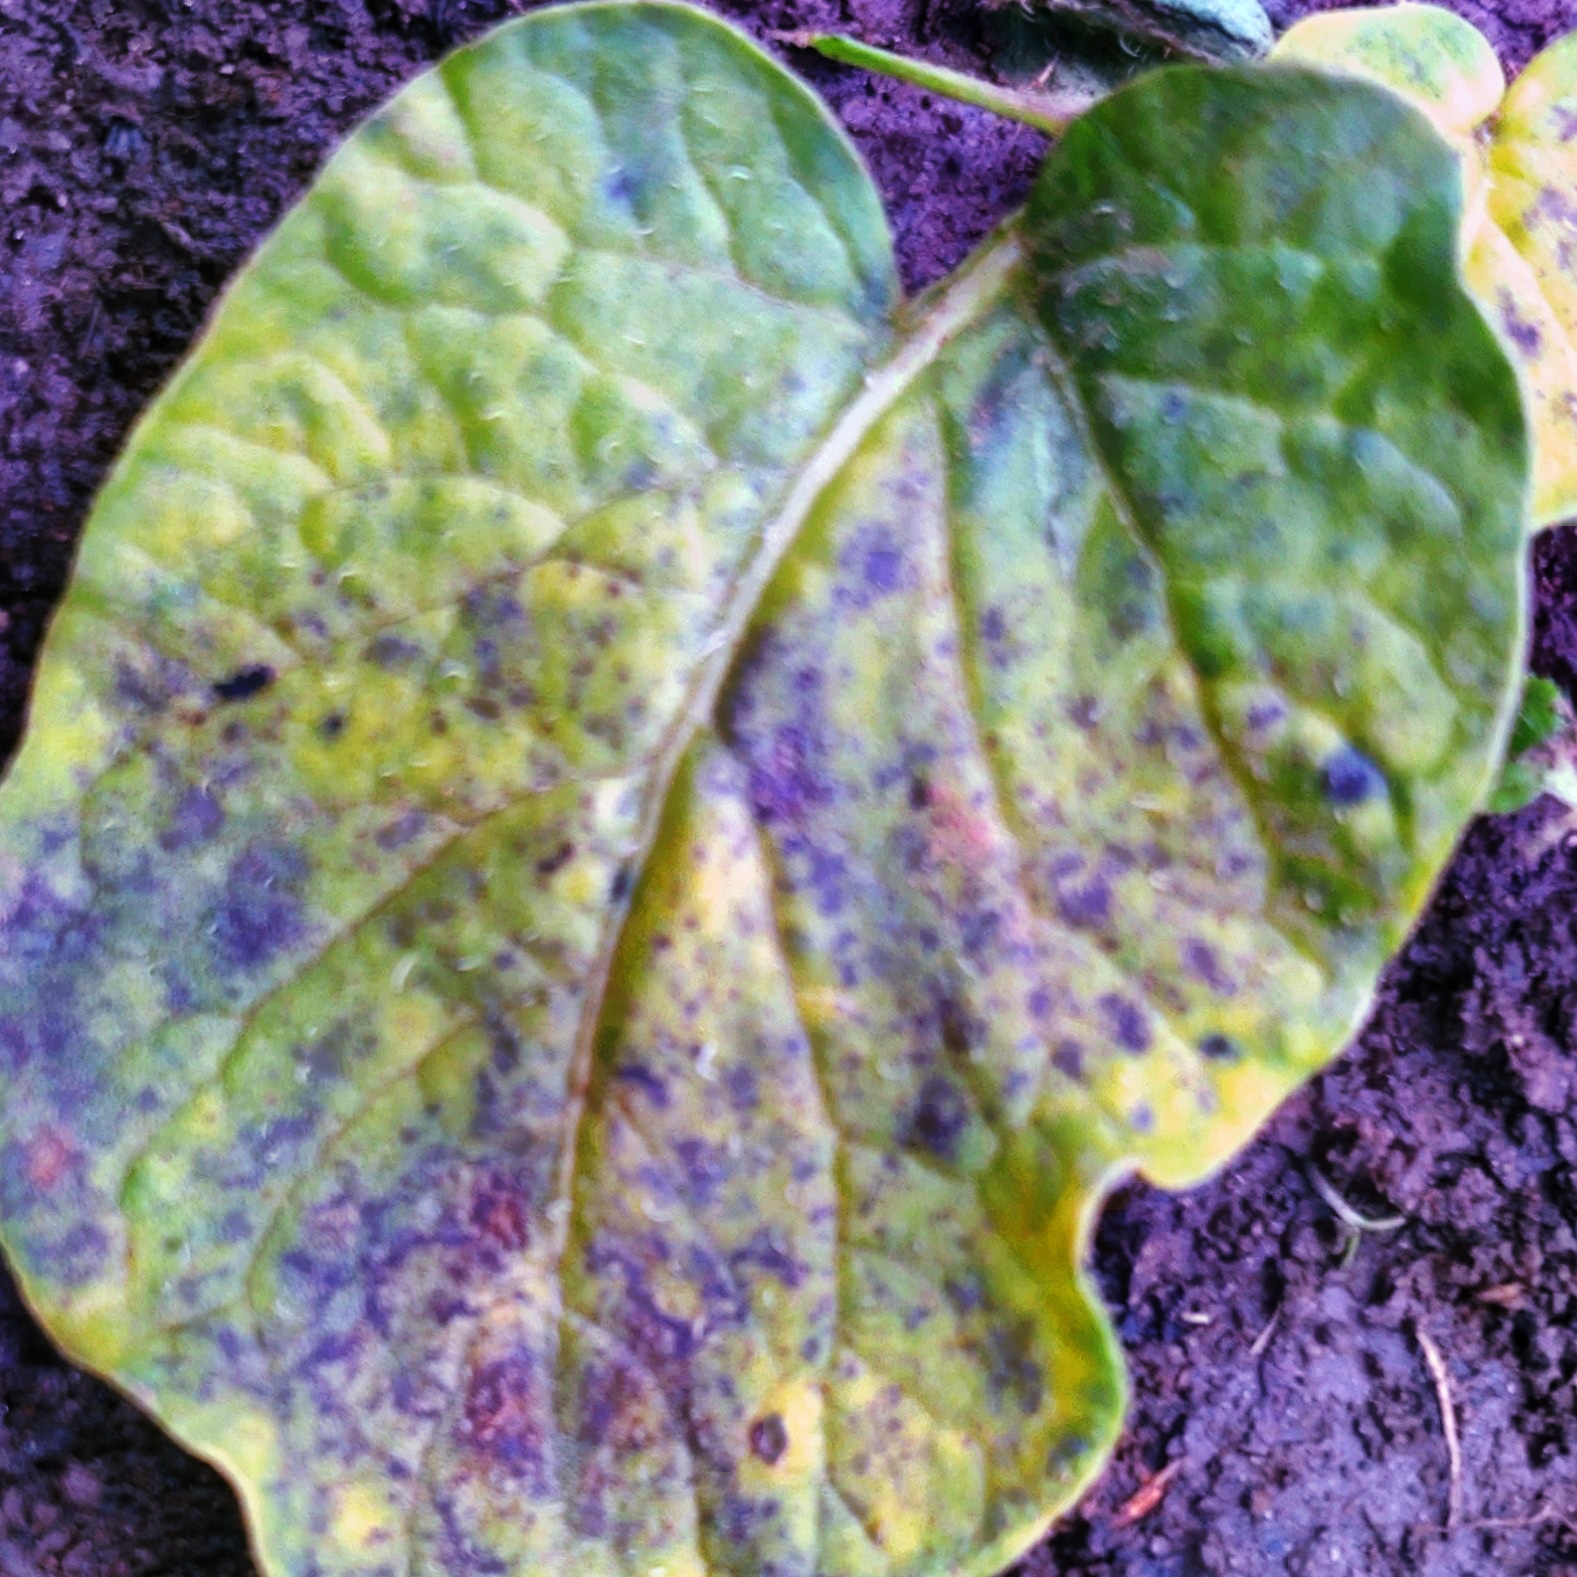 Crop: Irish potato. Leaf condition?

late blight
